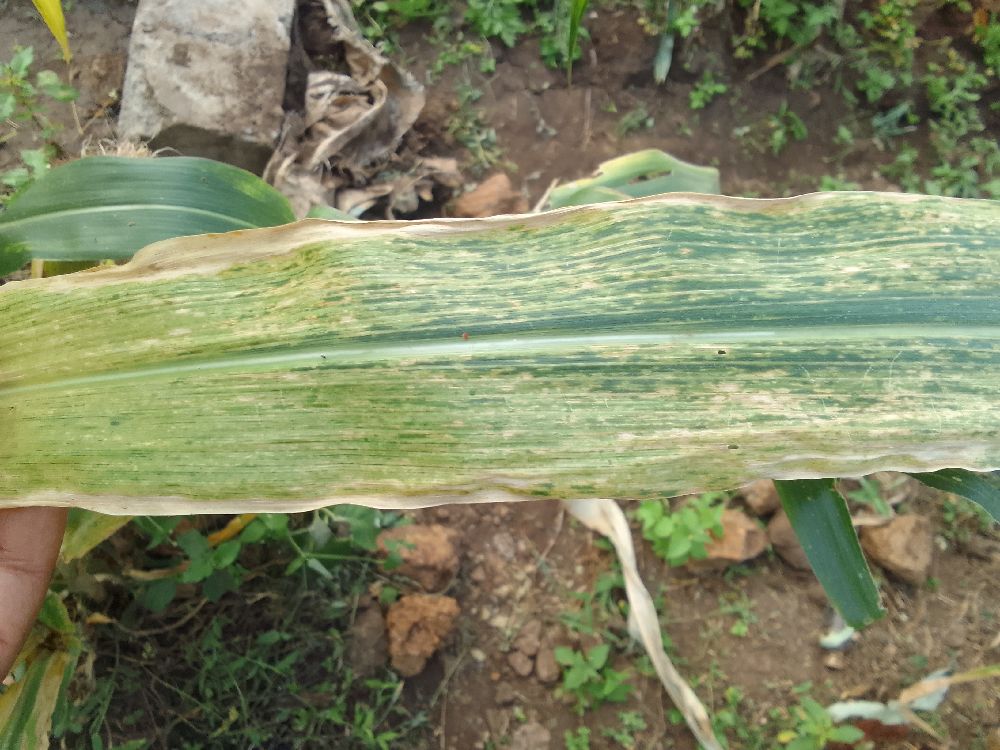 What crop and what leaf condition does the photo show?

maize, maize lethal necrosis
